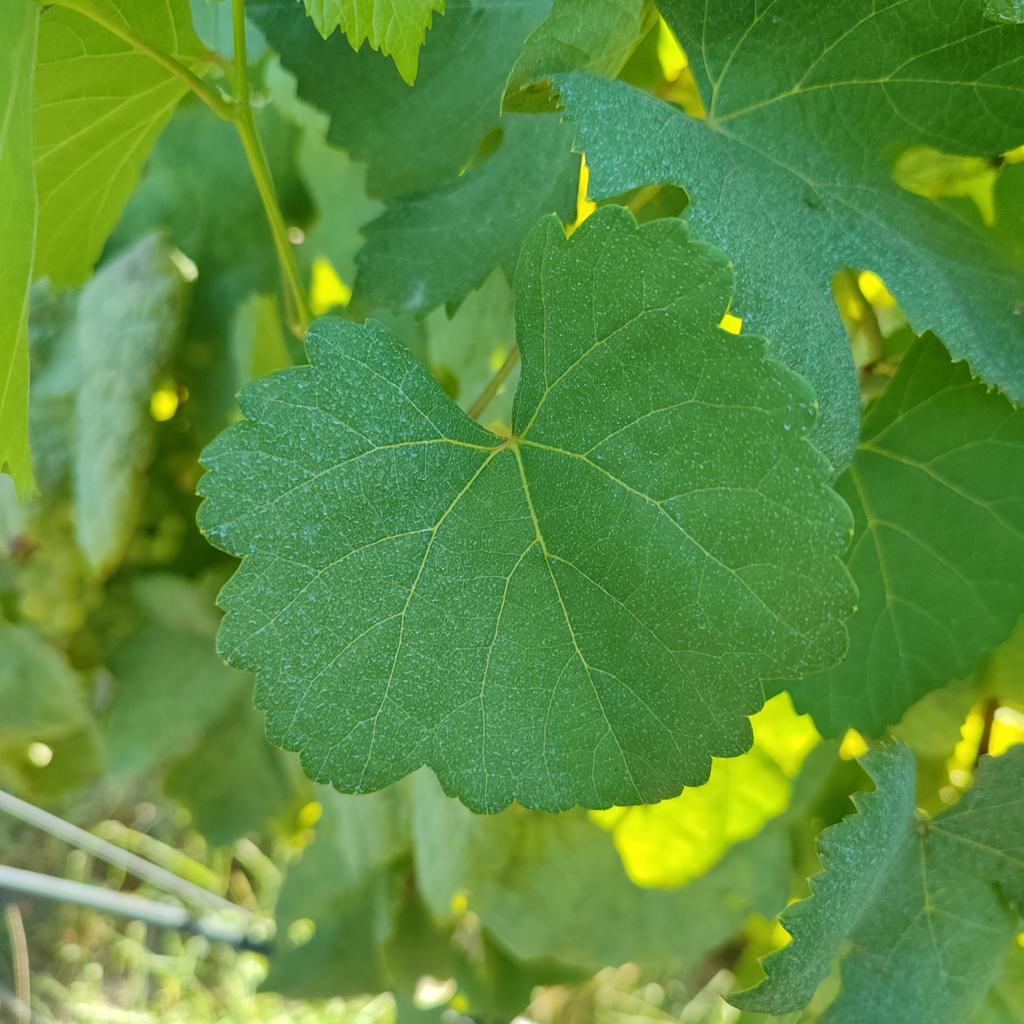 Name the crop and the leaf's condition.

grapevine, healthy
